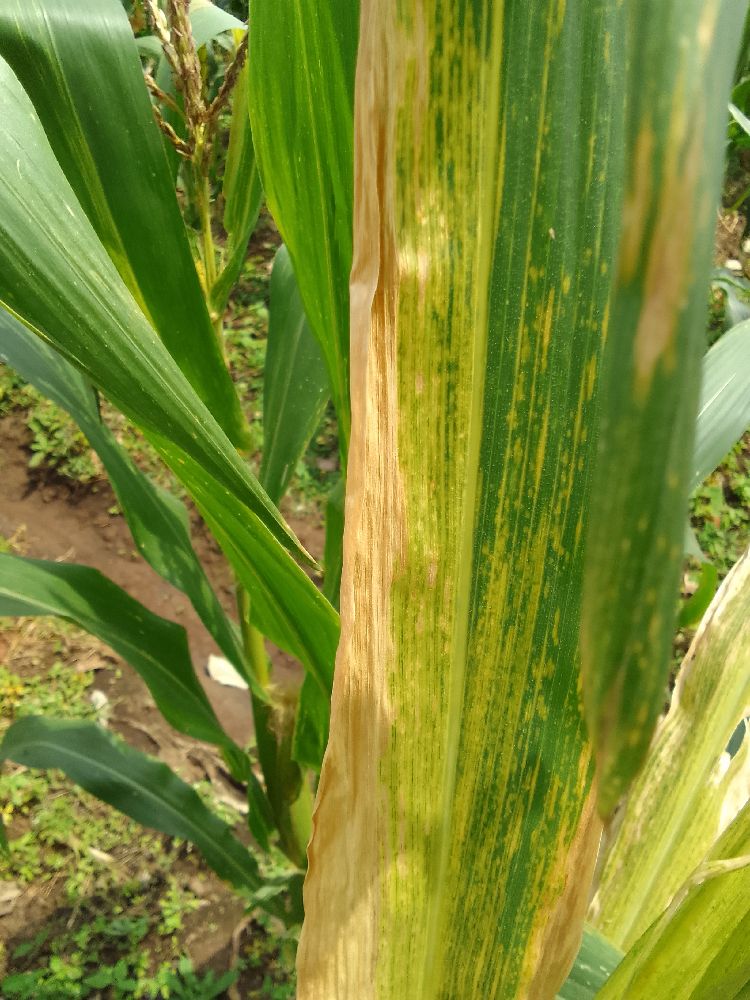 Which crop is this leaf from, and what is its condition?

maize, maize lethal necrosis
